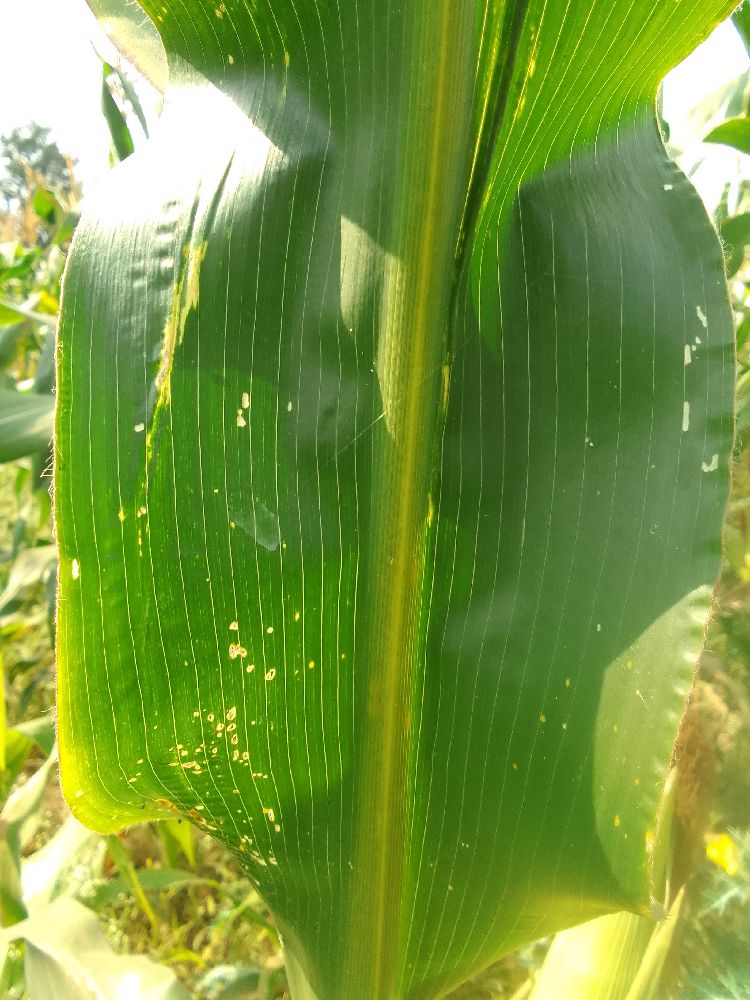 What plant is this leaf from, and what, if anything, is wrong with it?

maize, healthy
